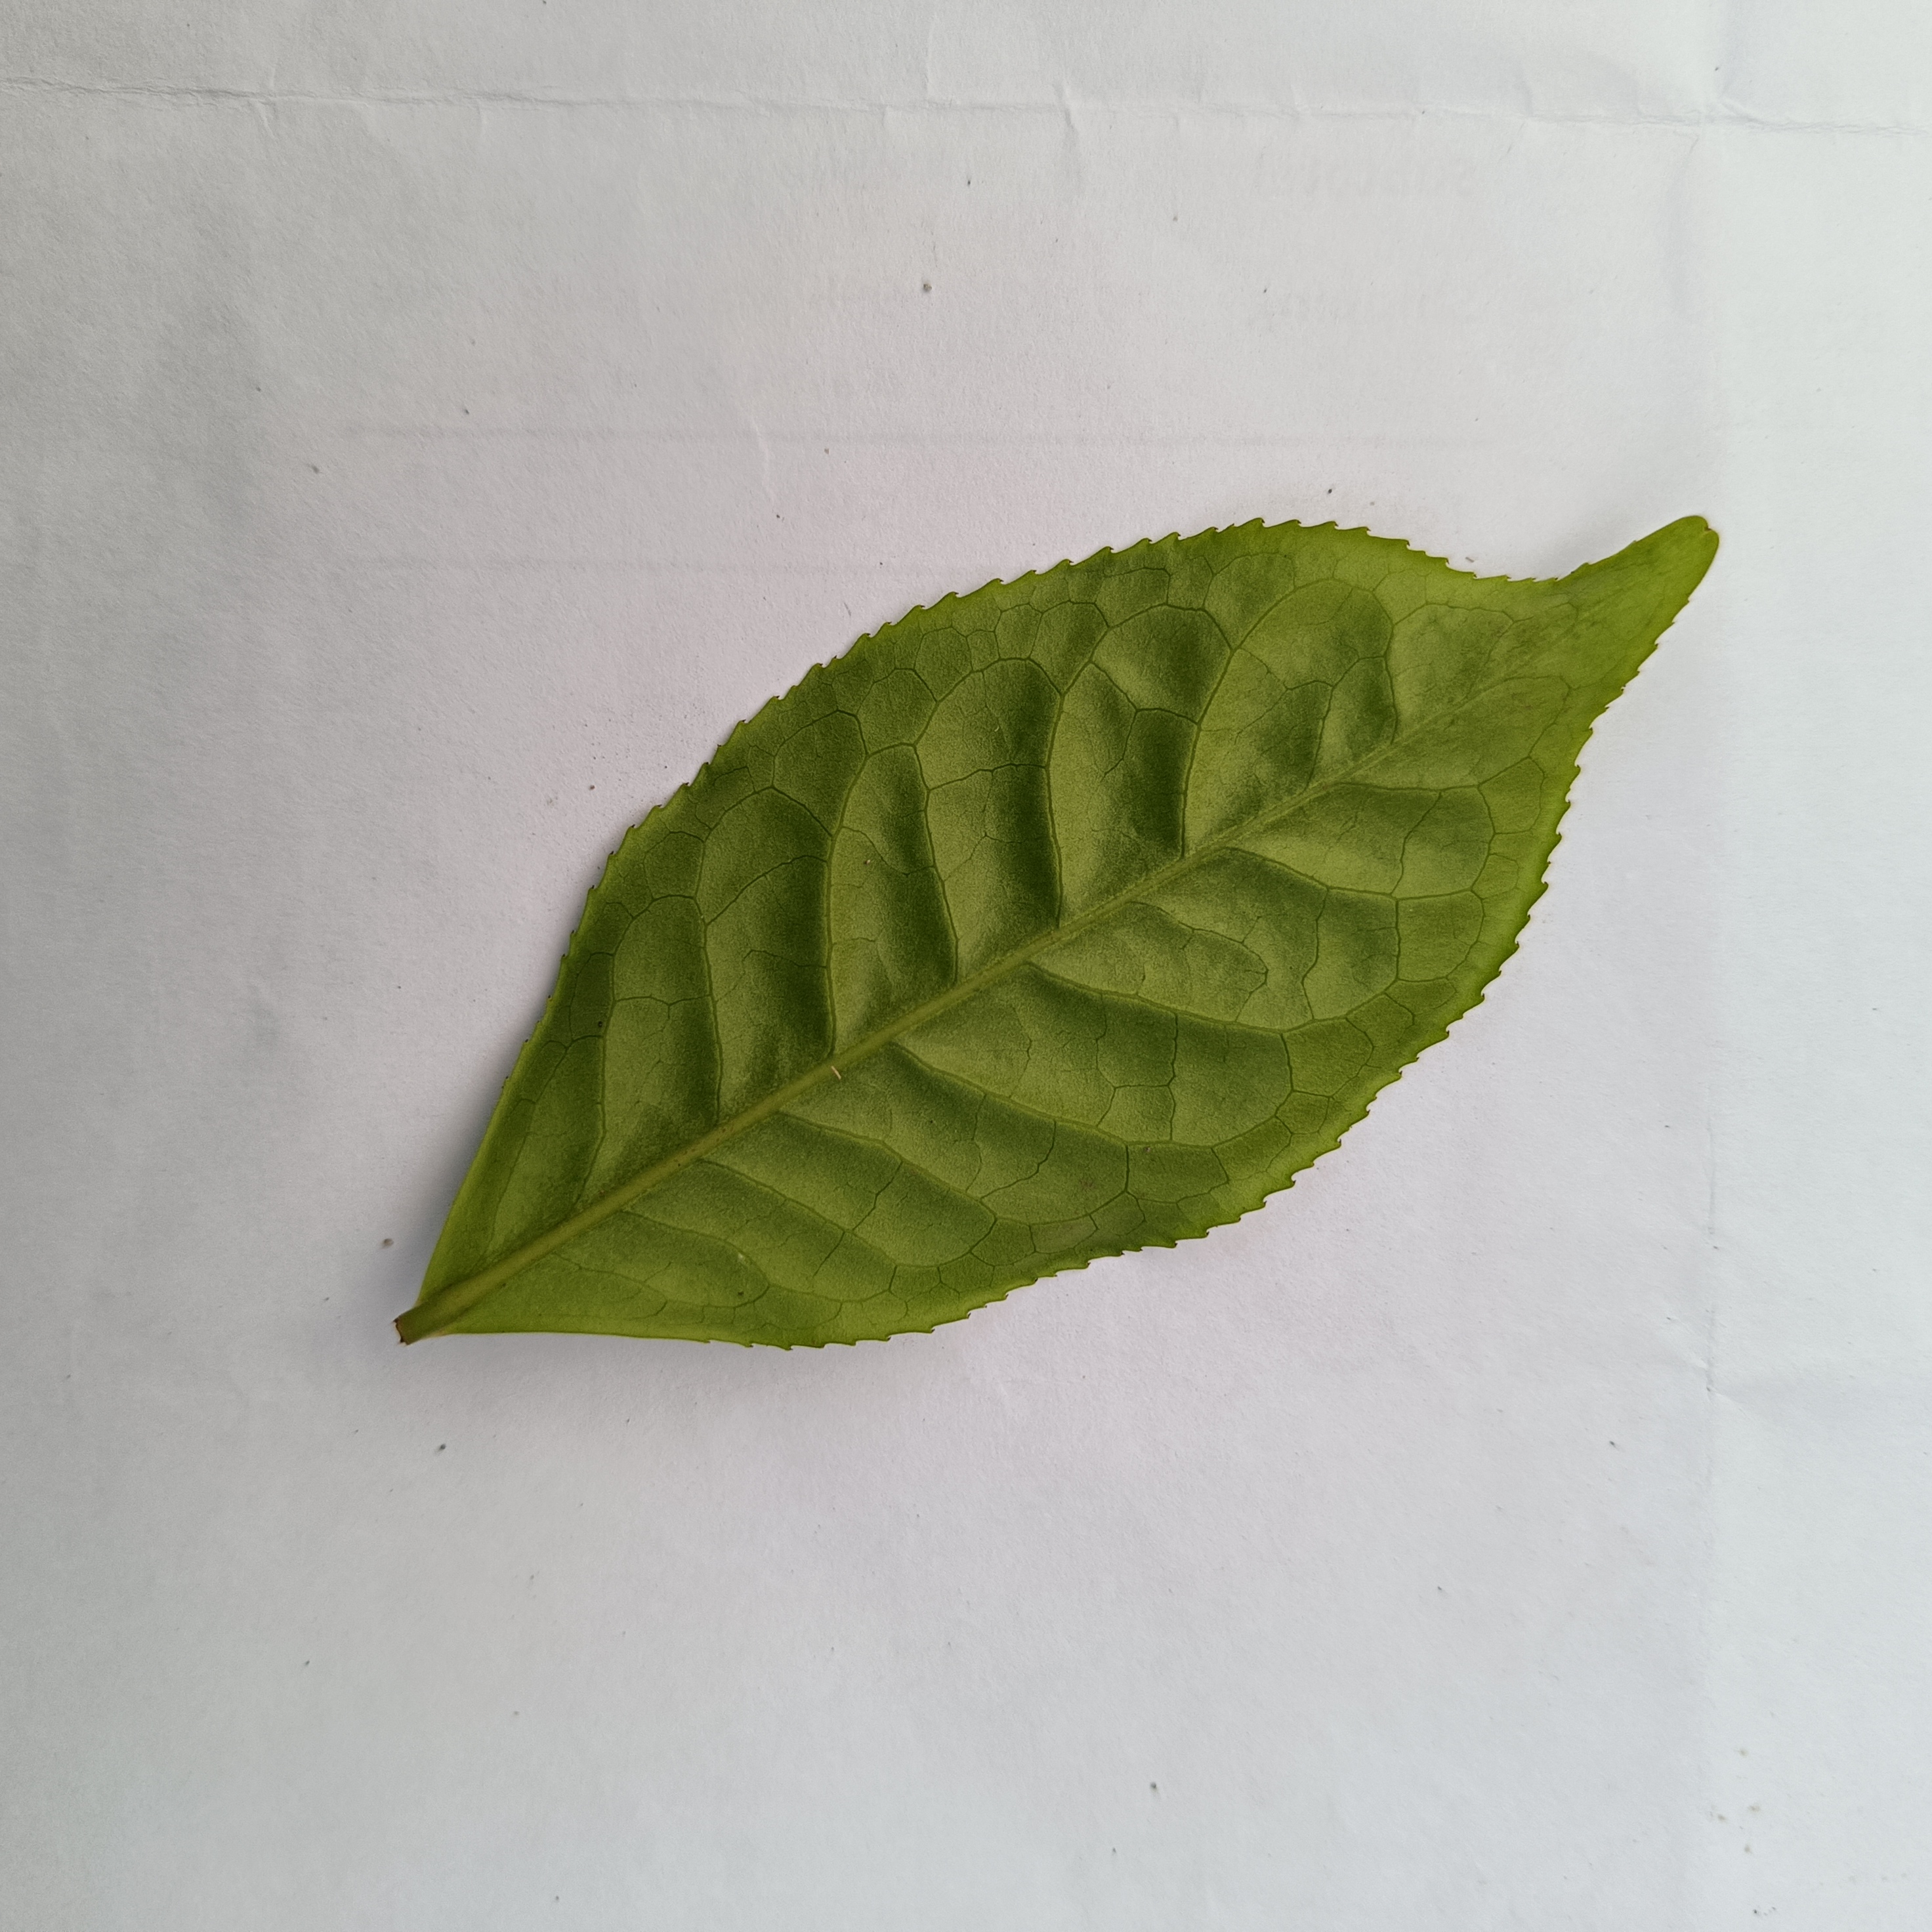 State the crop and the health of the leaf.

tea, healthy
